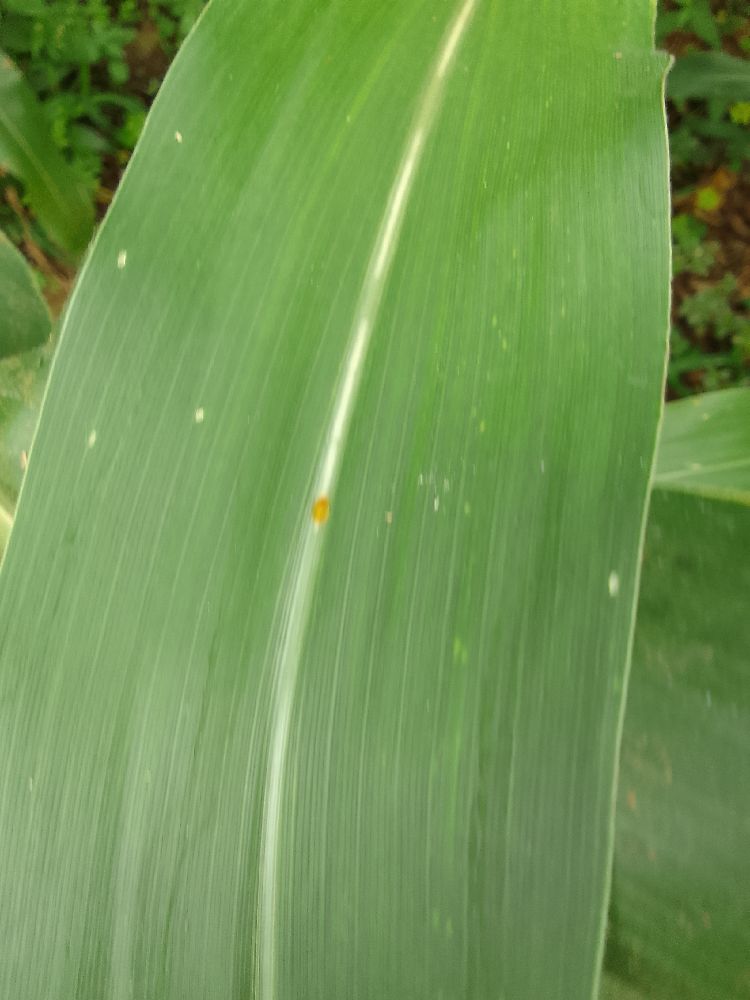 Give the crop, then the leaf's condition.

maize, healthy
